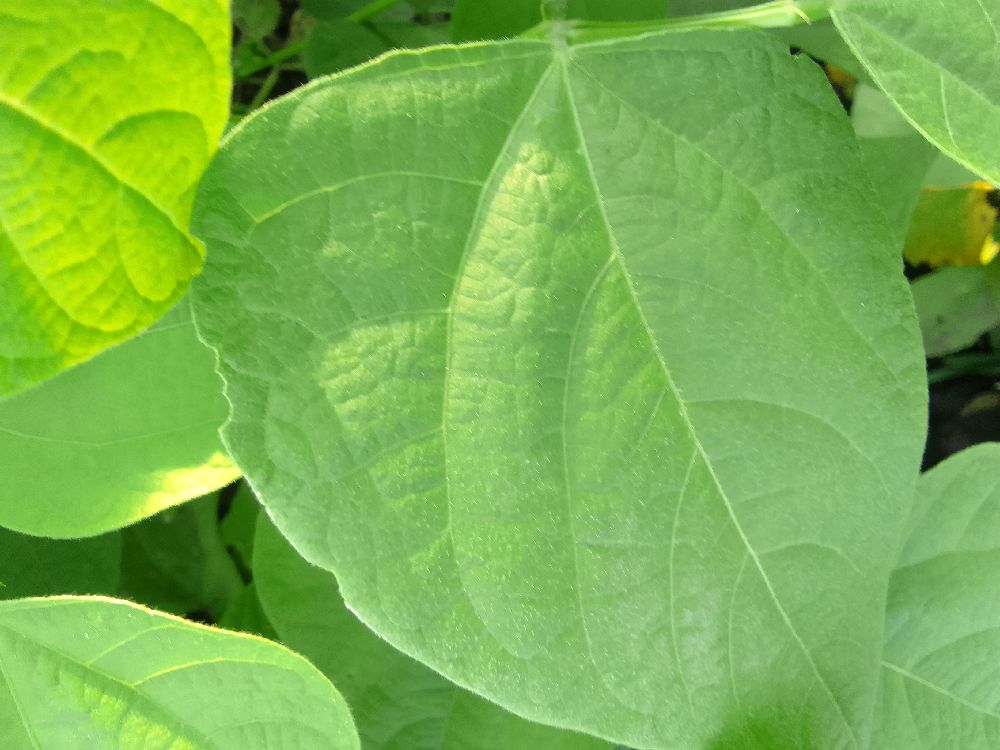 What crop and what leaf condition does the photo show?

common bean, healthy
